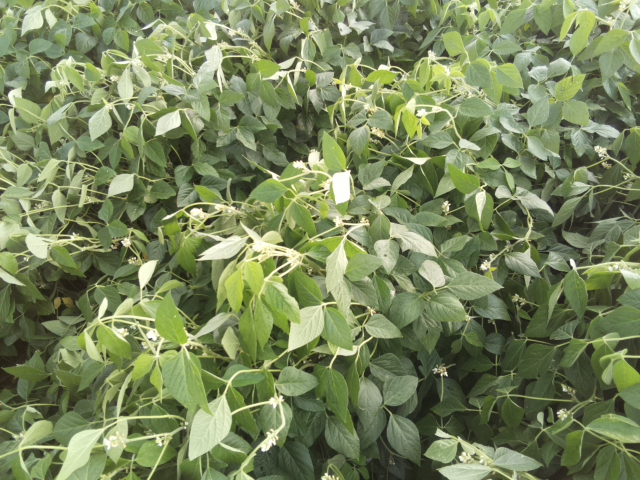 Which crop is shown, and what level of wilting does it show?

soybean, slight leaflet or petiole turgor loss in upper canopy
